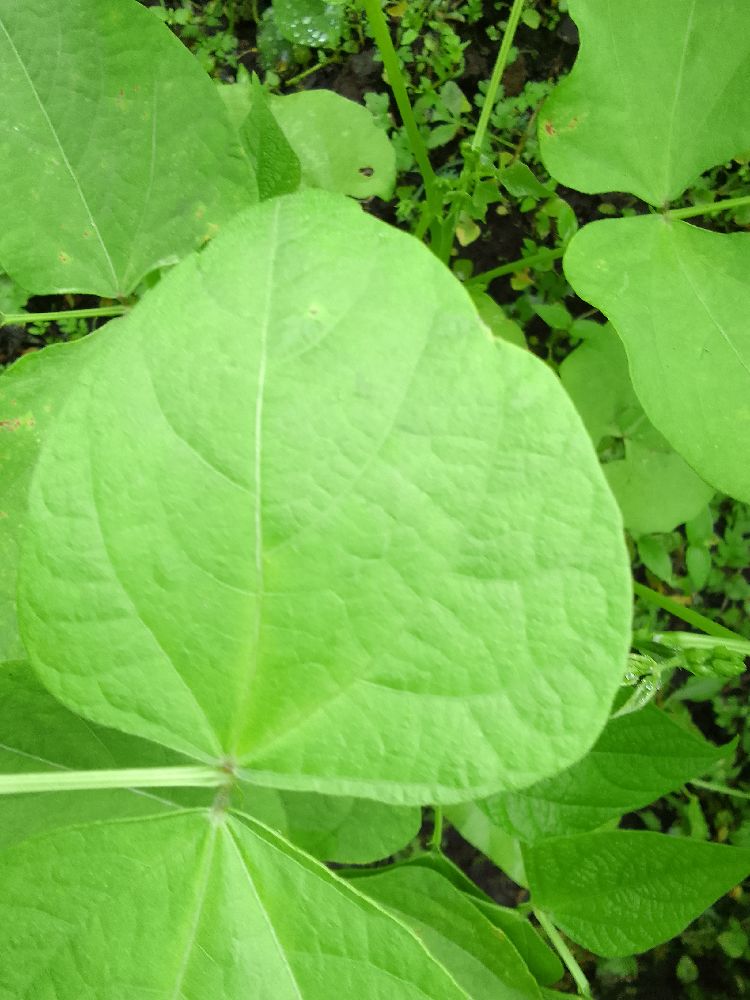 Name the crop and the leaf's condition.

common bean, healthy
